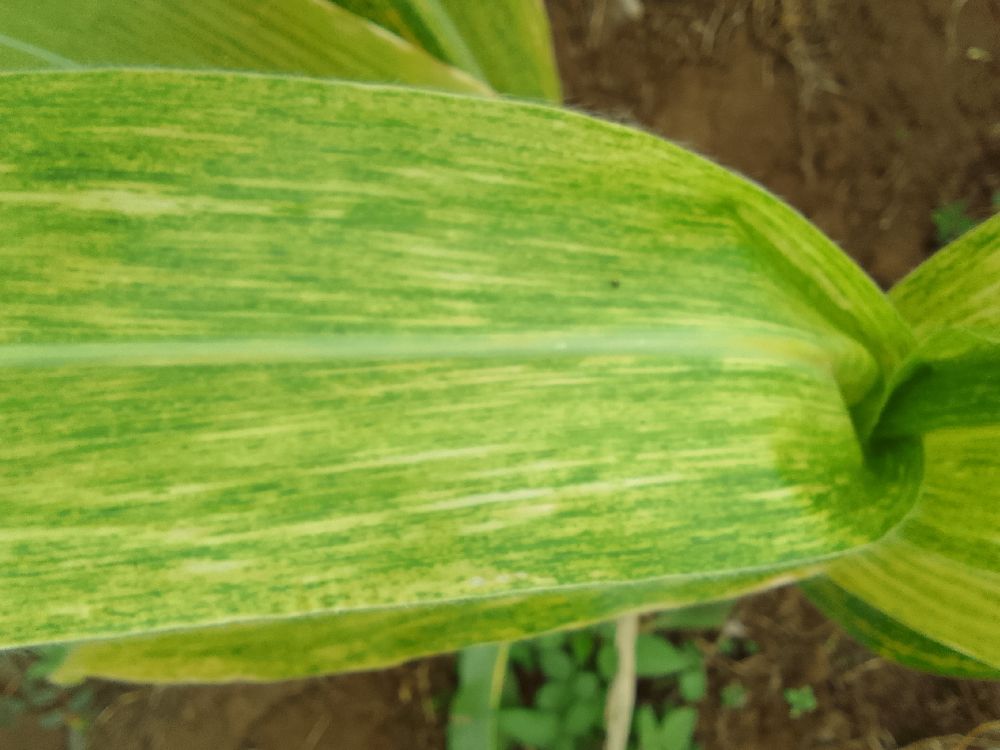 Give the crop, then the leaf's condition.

maize, maize lethal necrosis
